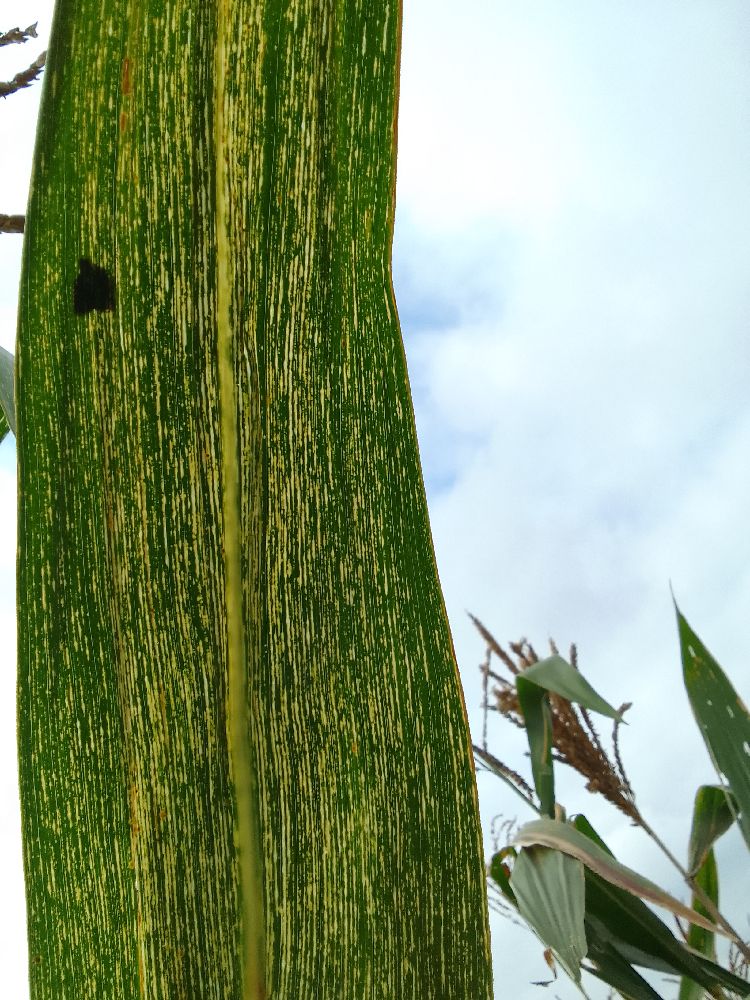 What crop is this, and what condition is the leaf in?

maize, maize streak virus
